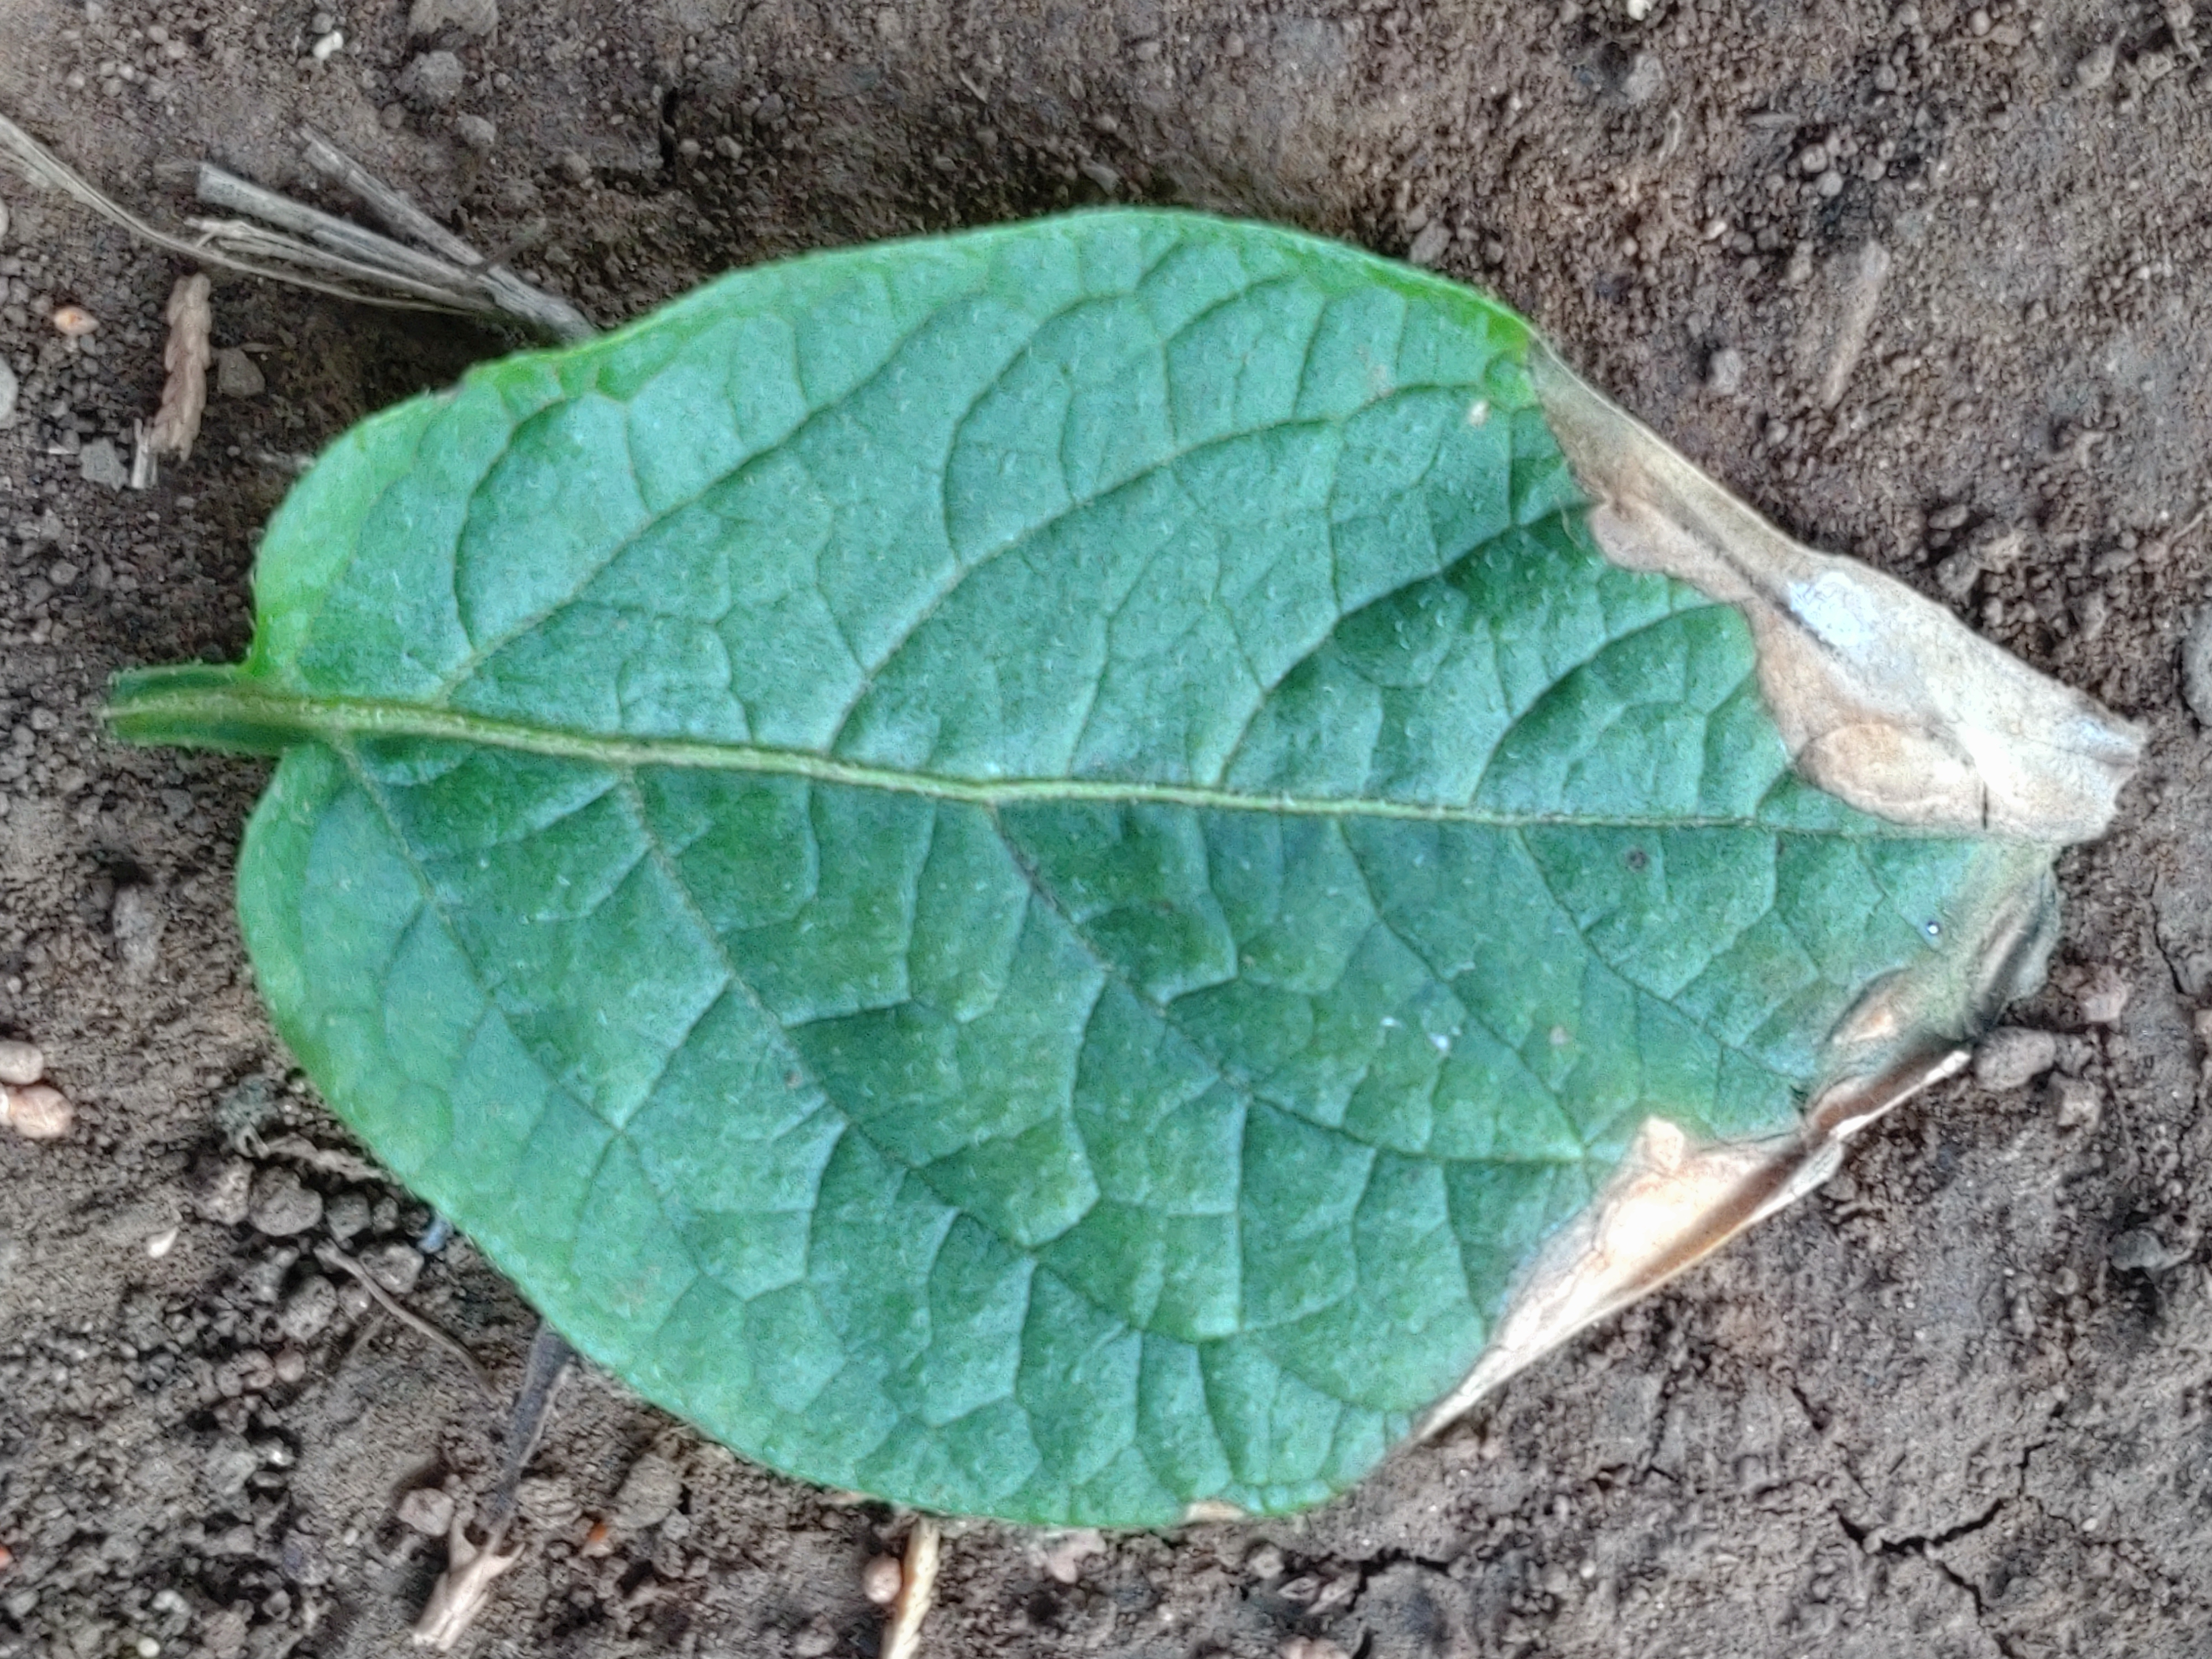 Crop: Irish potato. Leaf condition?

early blight
